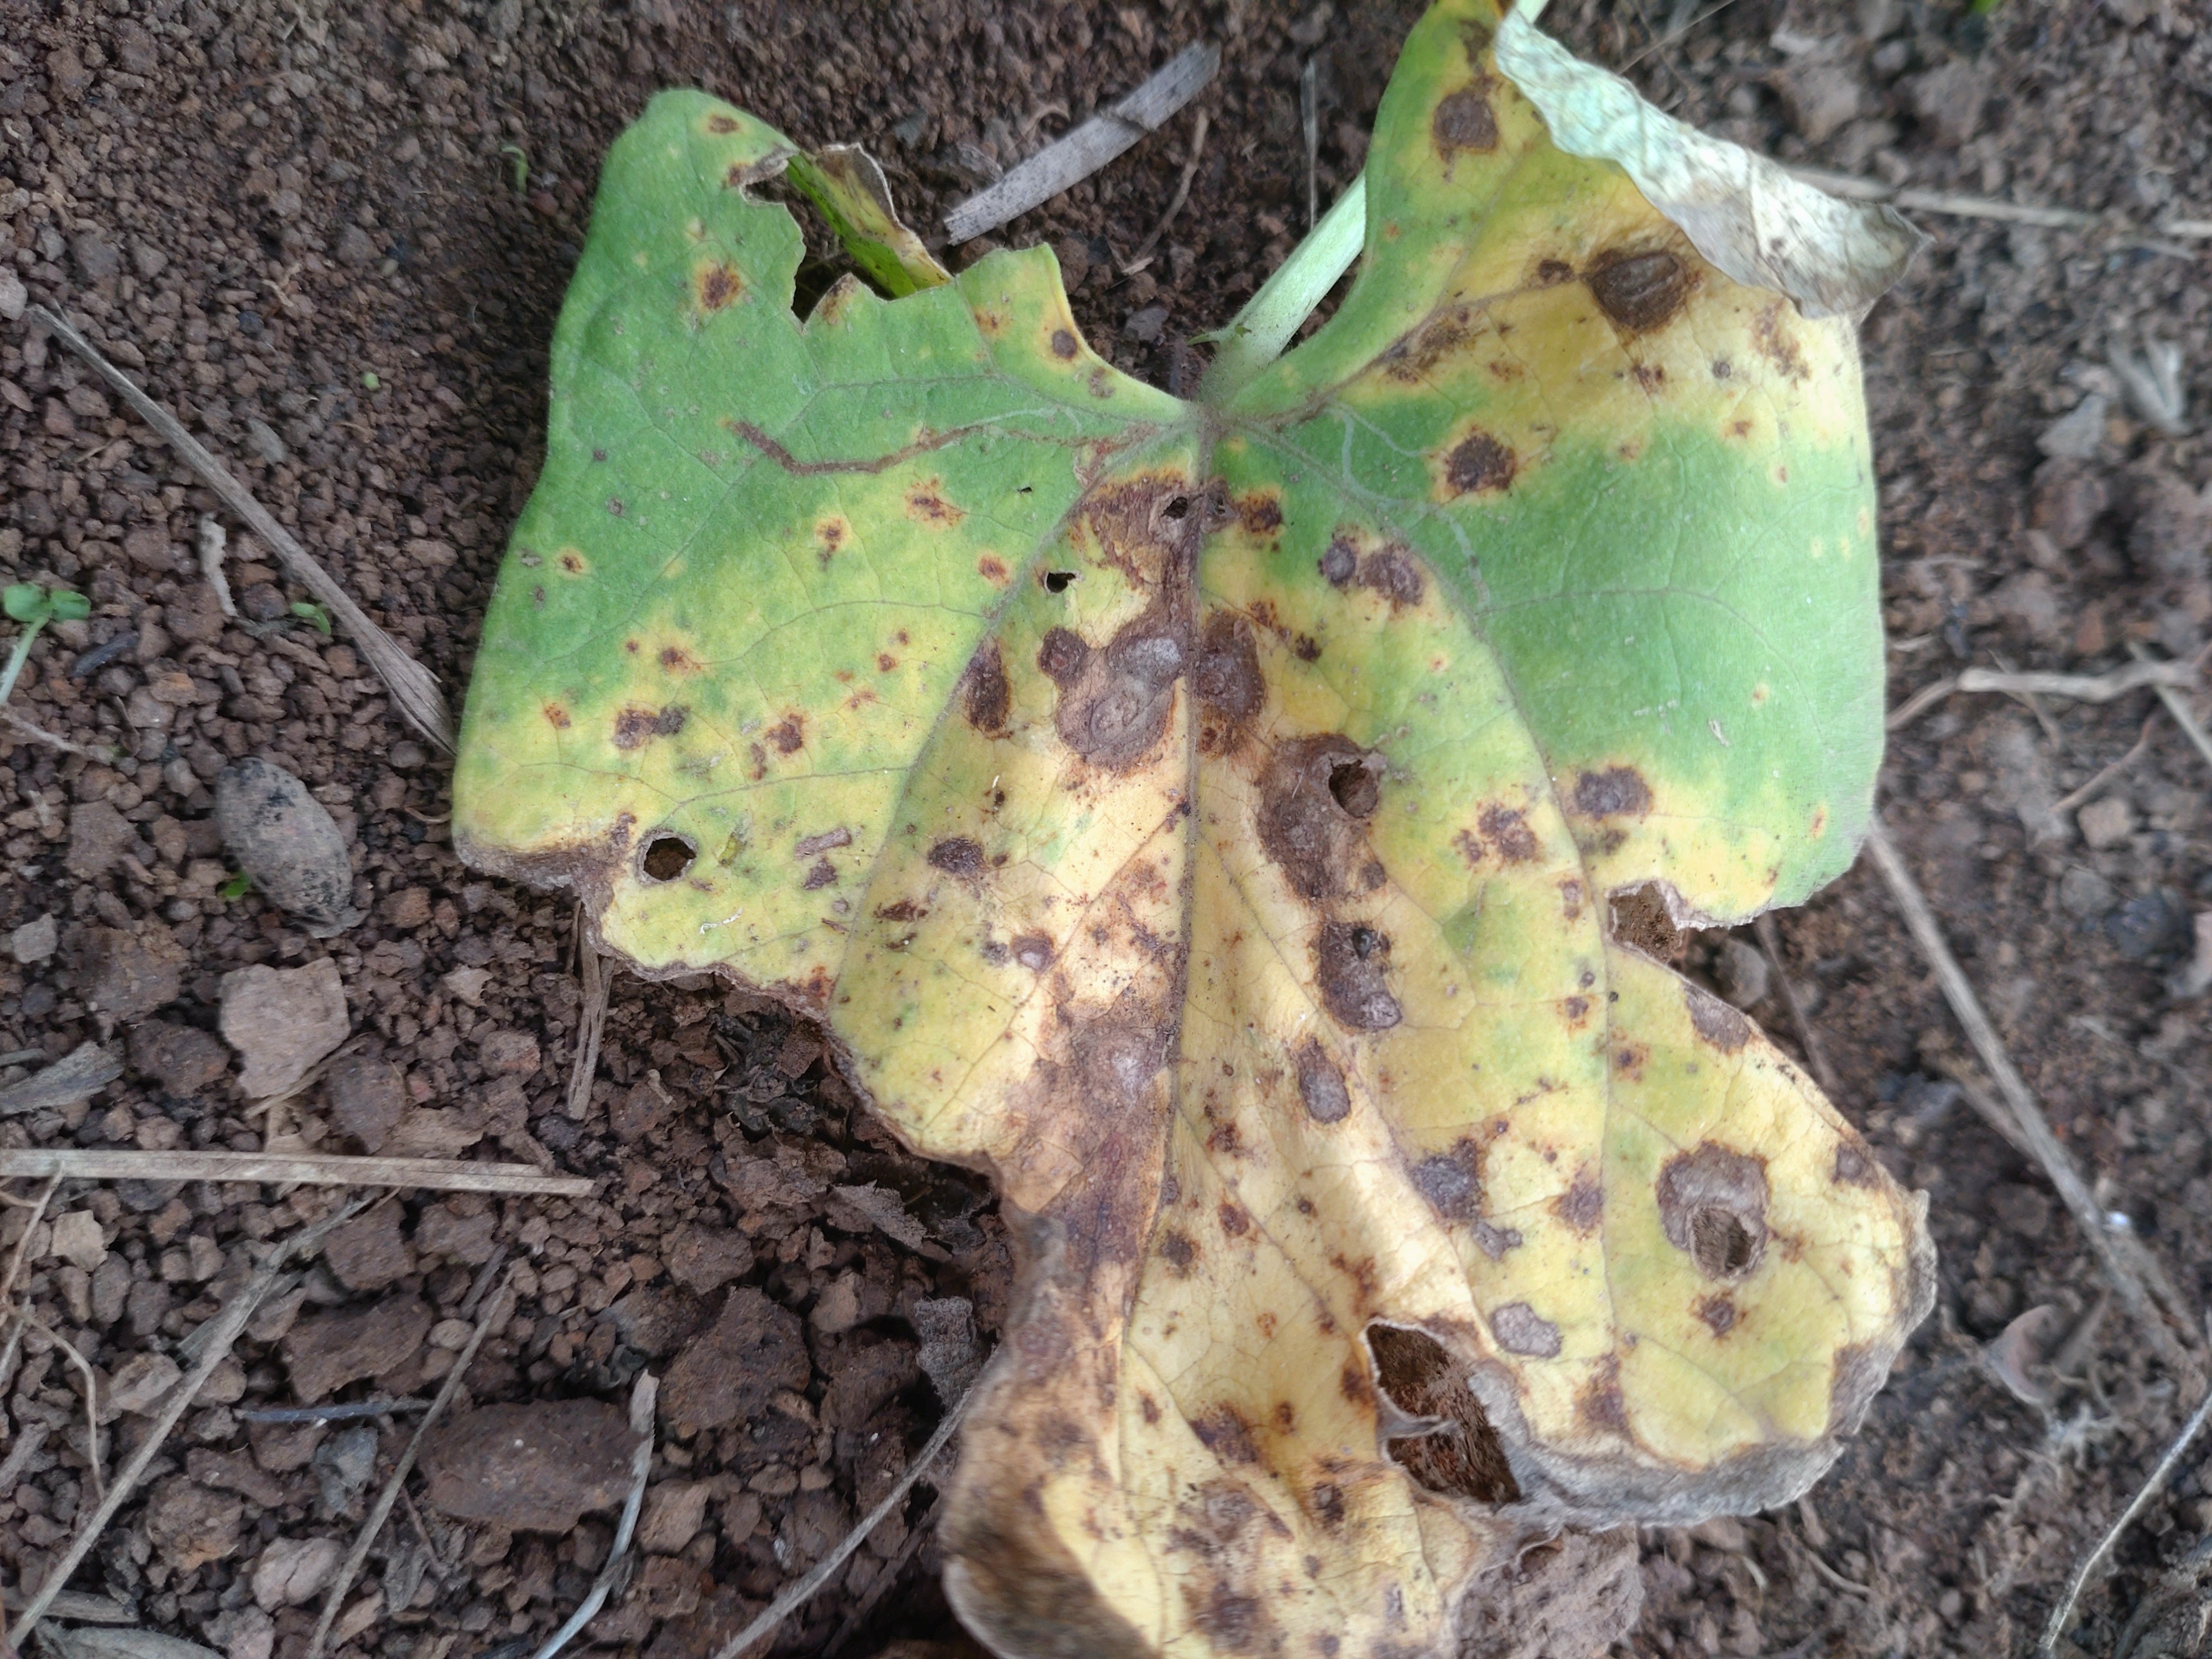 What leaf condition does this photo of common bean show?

rust
